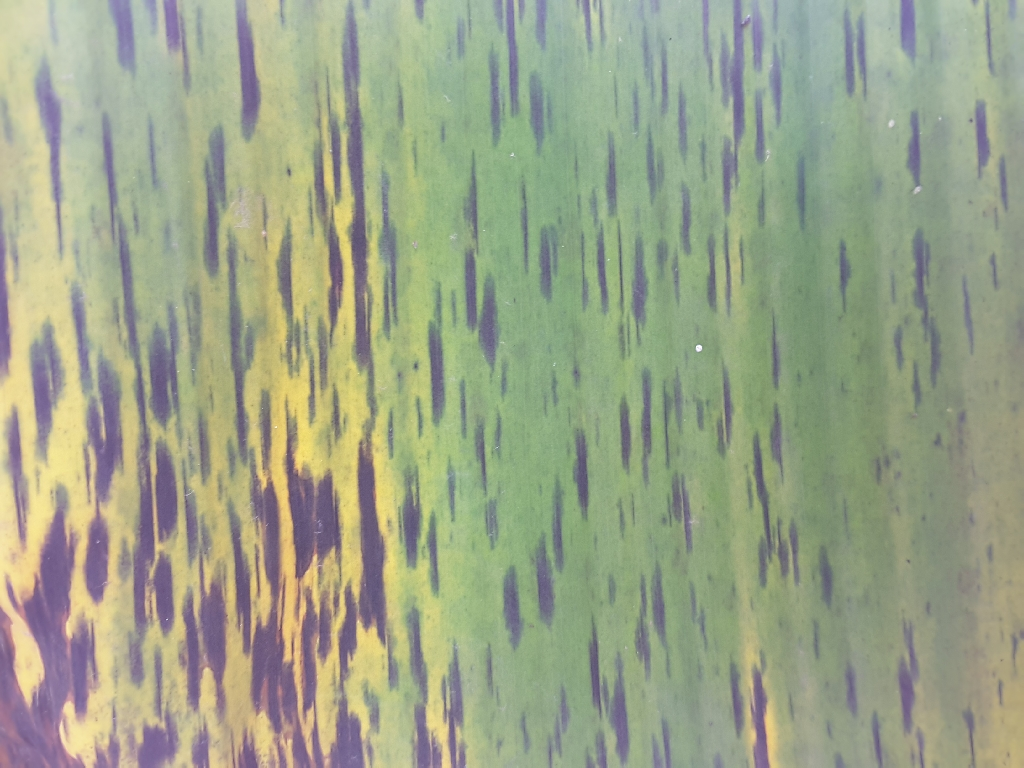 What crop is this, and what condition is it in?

banana, black sigatoka
